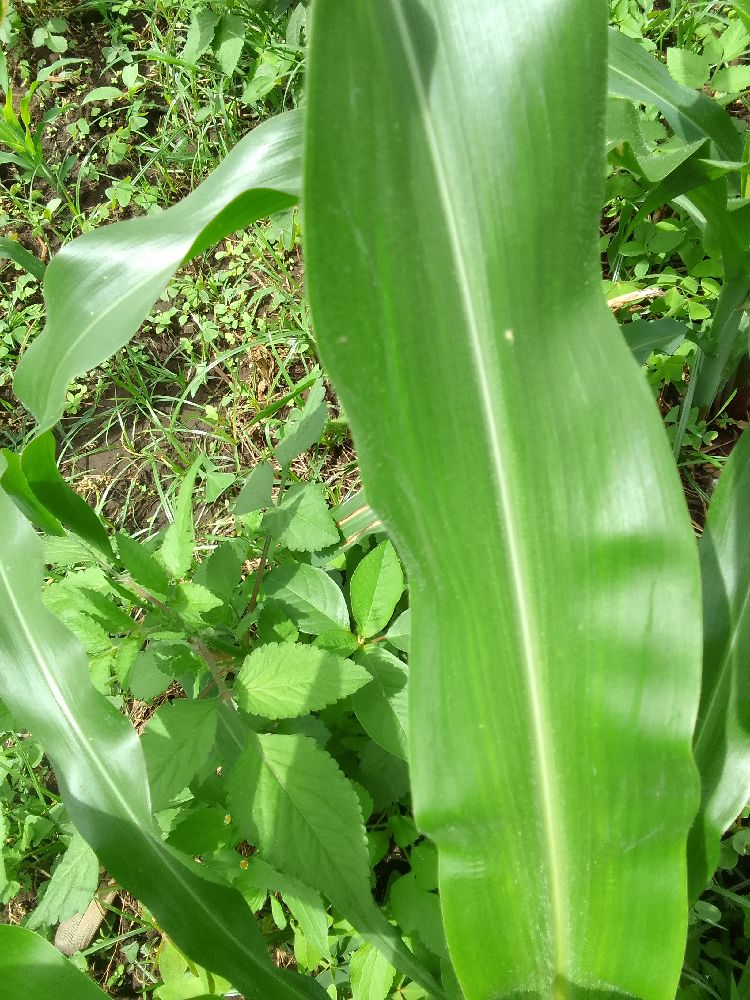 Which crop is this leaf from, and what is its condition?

maize, healthy
